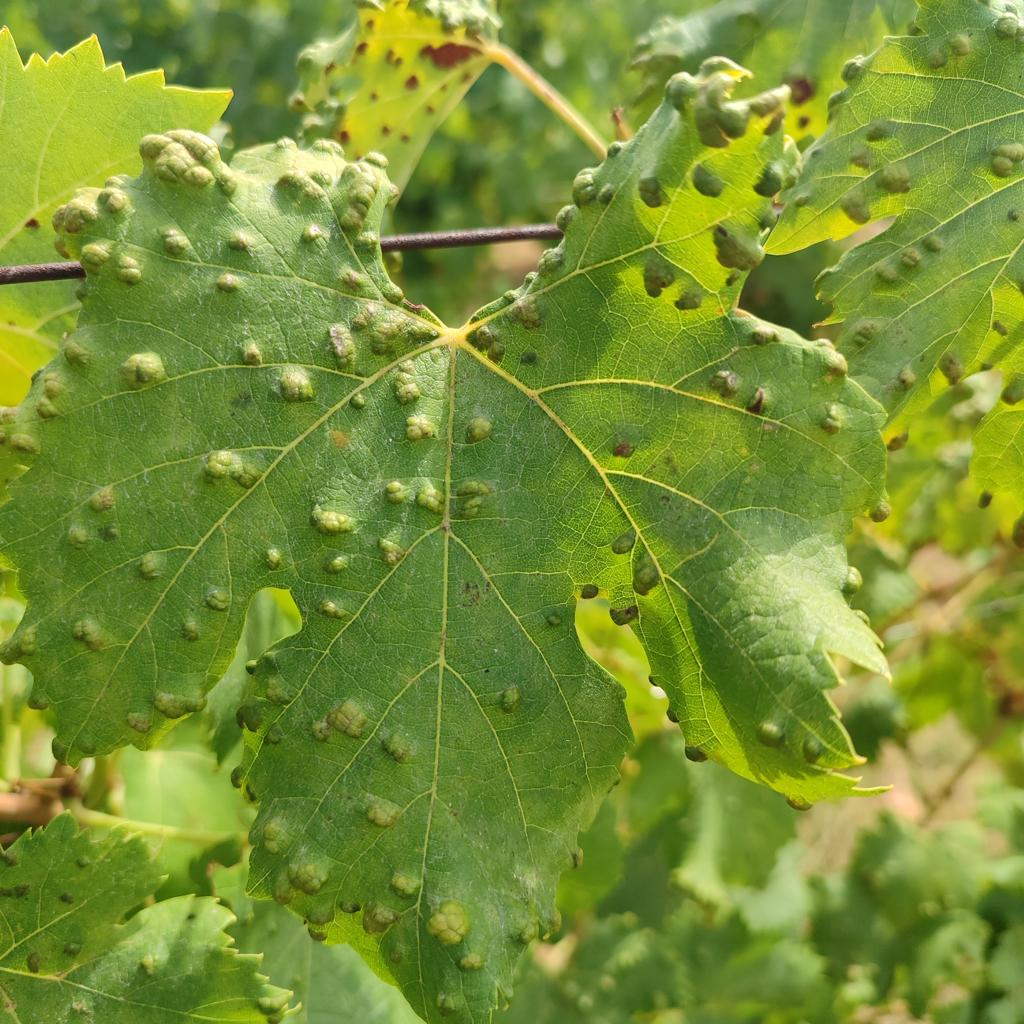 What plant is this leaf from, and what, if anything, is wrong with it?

grapevine, erineum mite
